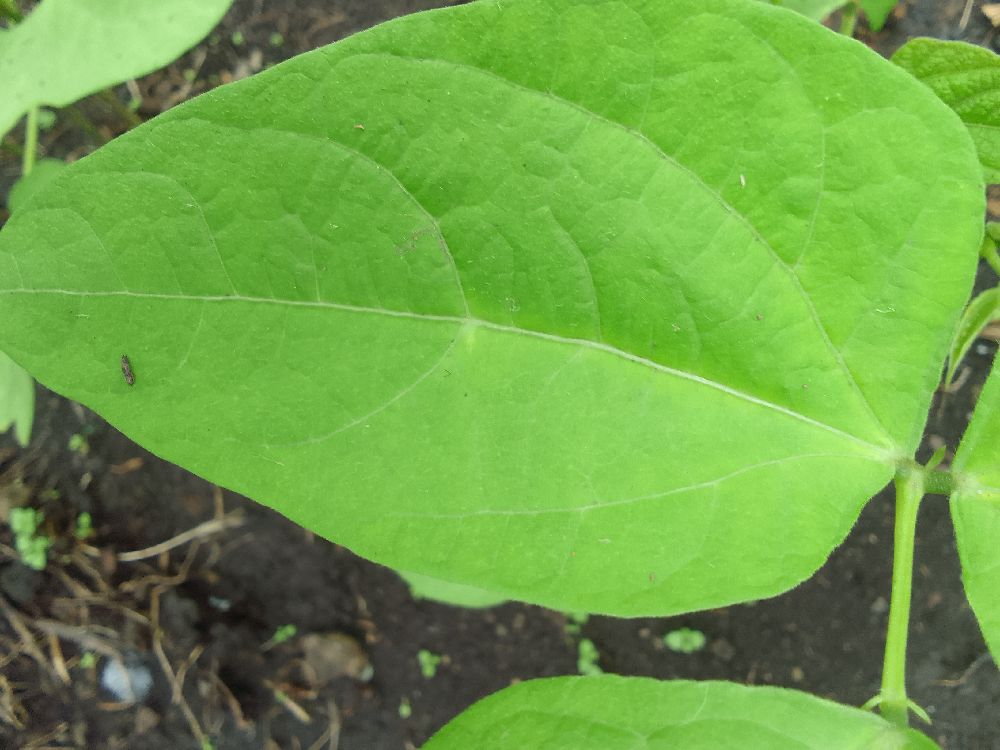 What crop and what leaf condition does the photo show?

common bean, healthy
